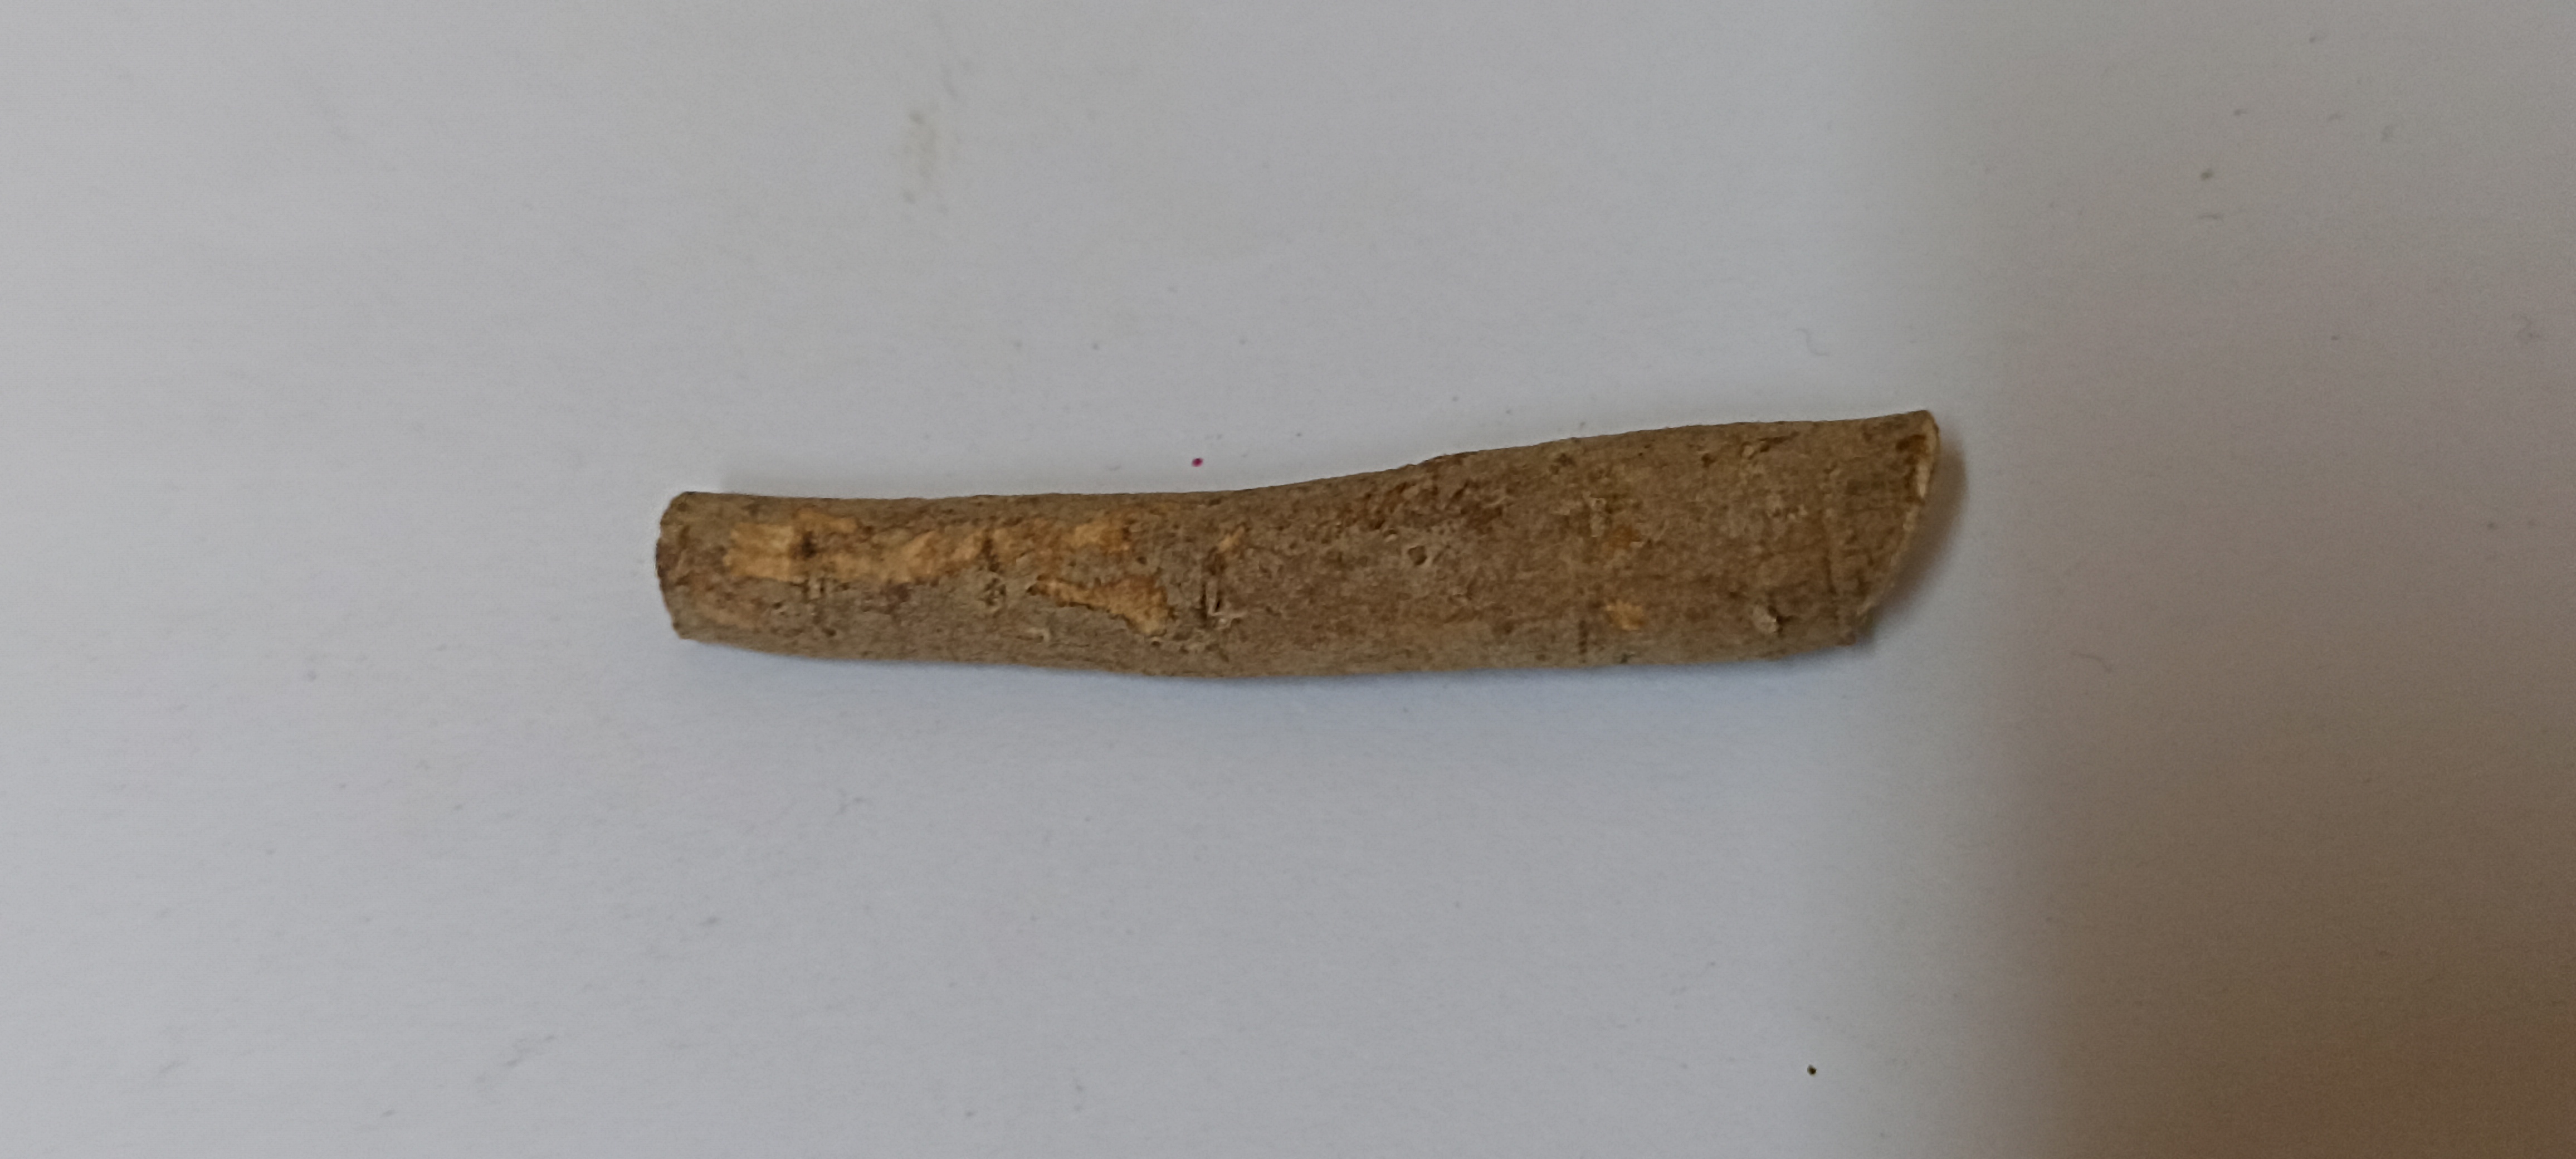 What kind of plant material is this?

ashwagandha
